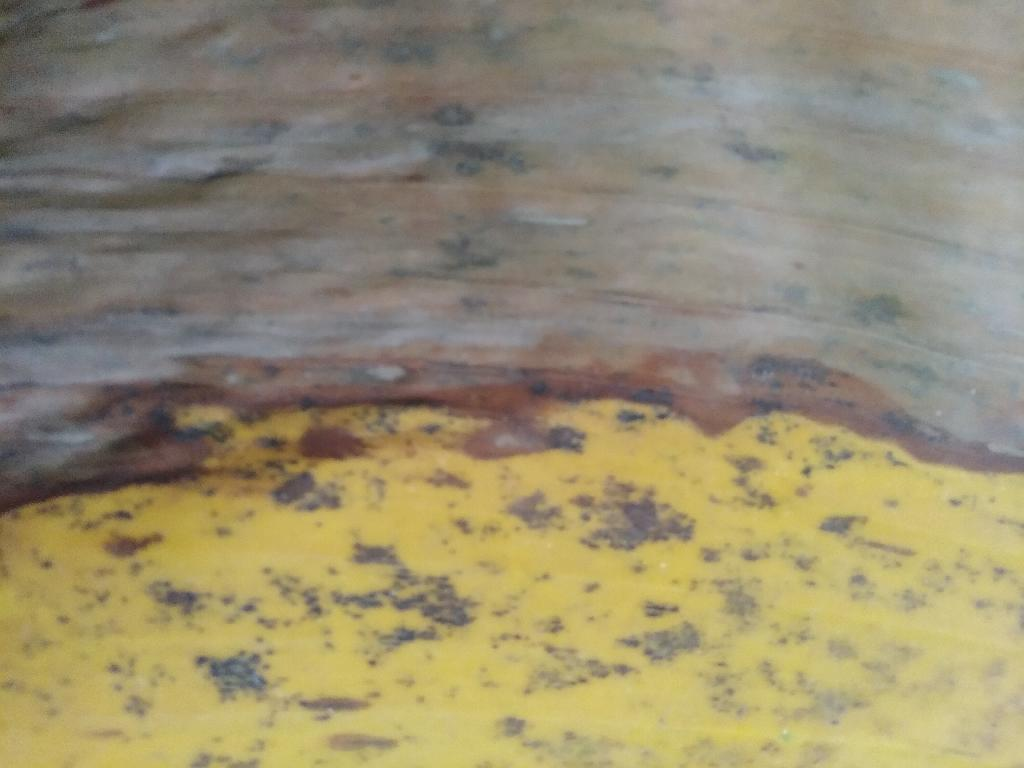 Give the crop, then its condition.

banana, black sigatoka
